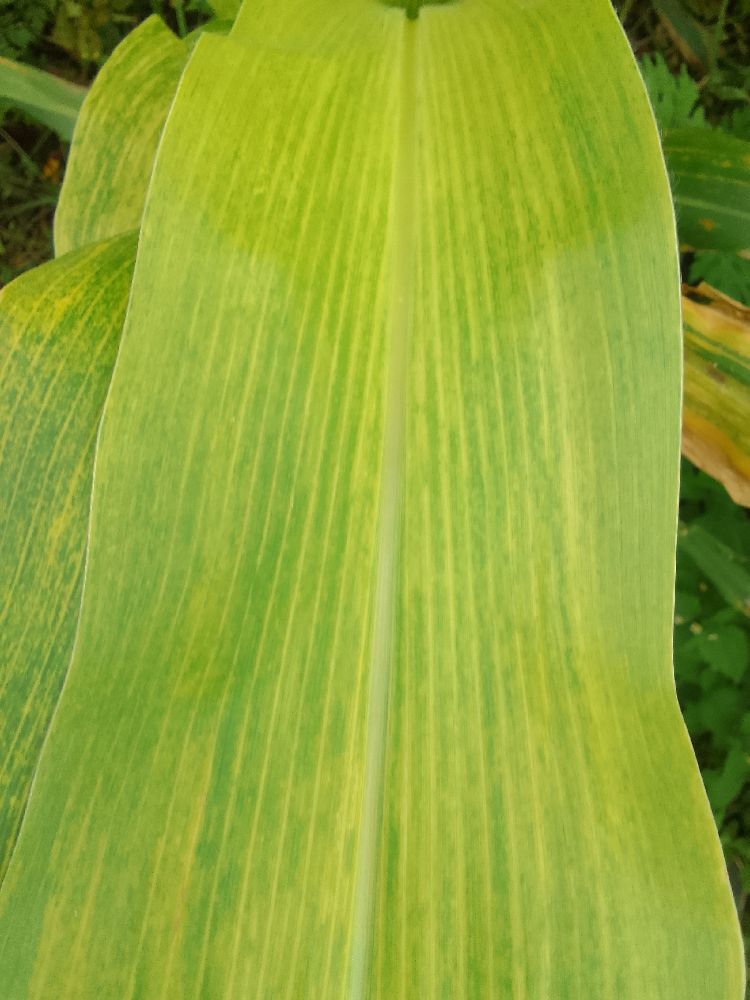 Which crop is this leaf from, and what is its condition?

maize, maize lethal necrosis
